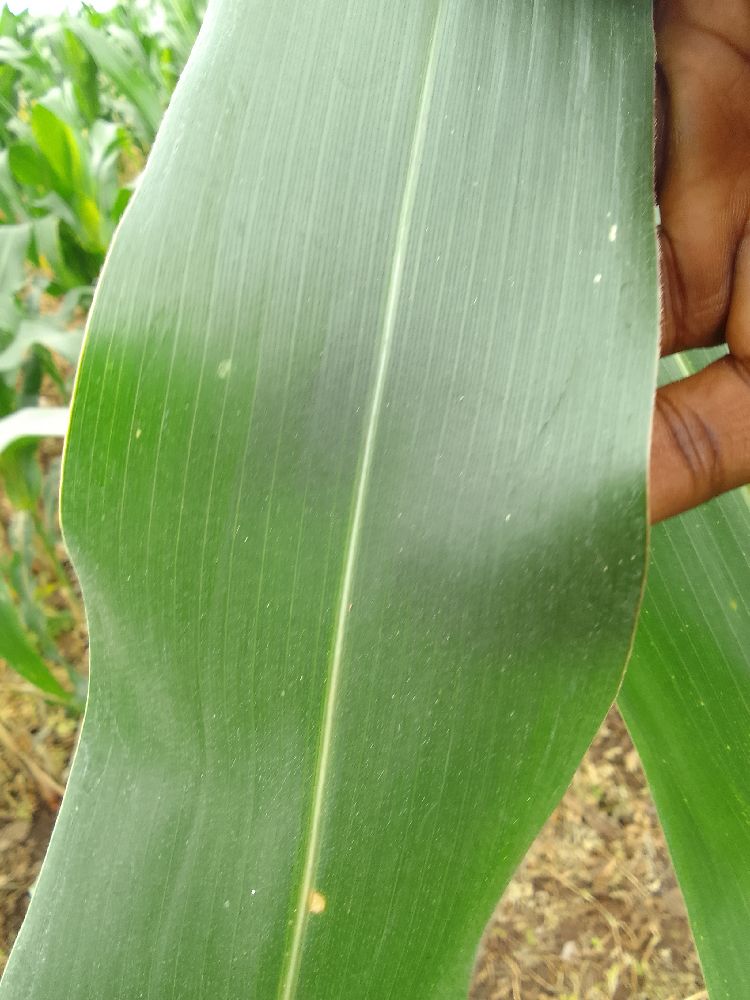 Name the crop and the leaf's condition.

maize, healthy
